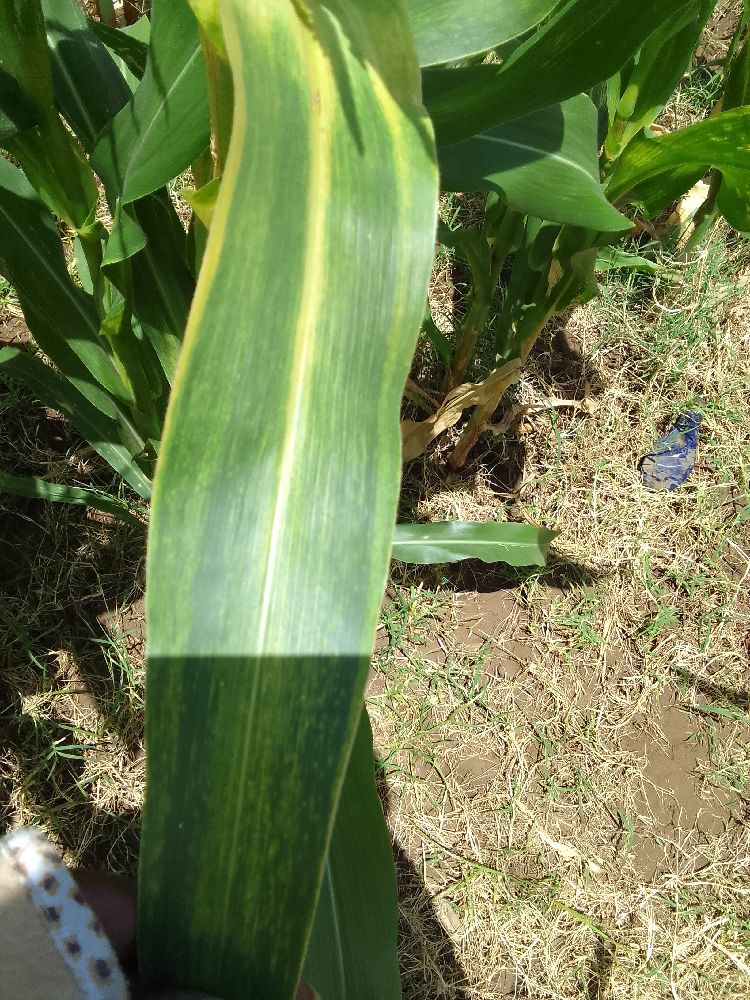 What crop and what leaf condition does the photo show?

maize, maize lethal necrosis
